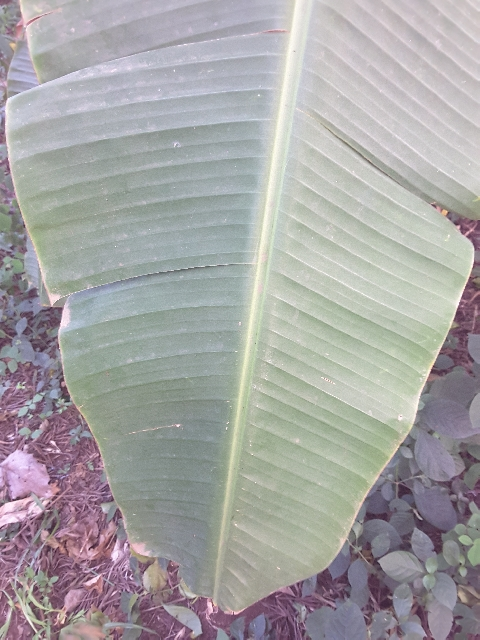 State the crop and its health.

banana, healthy
